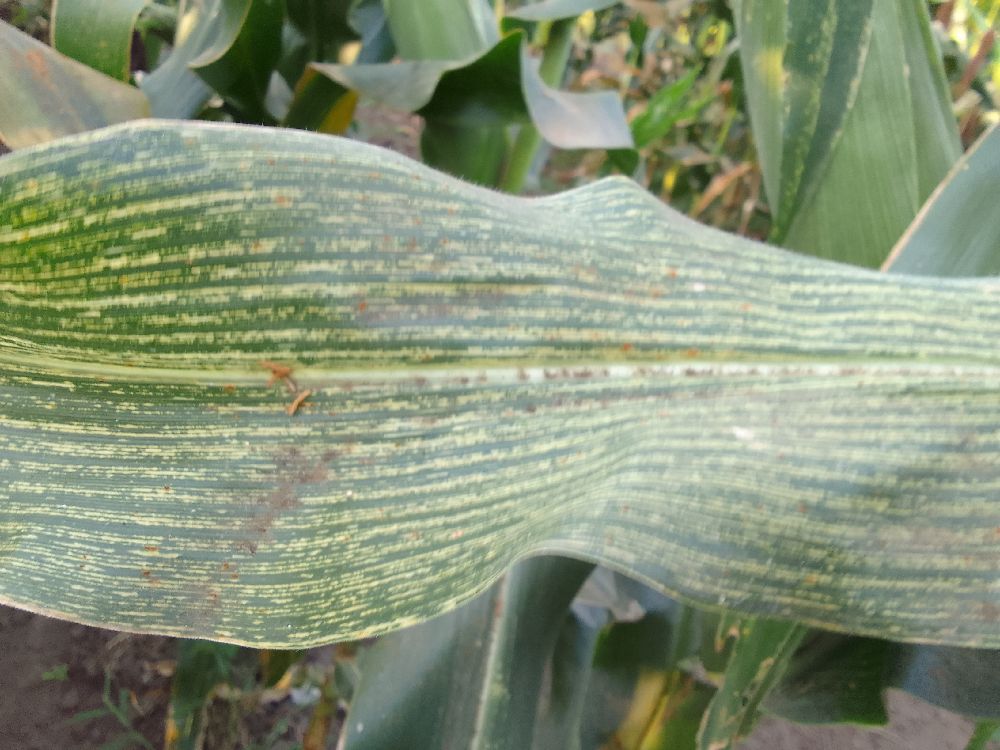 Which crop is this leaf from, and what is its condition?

maize, maize streak virus
